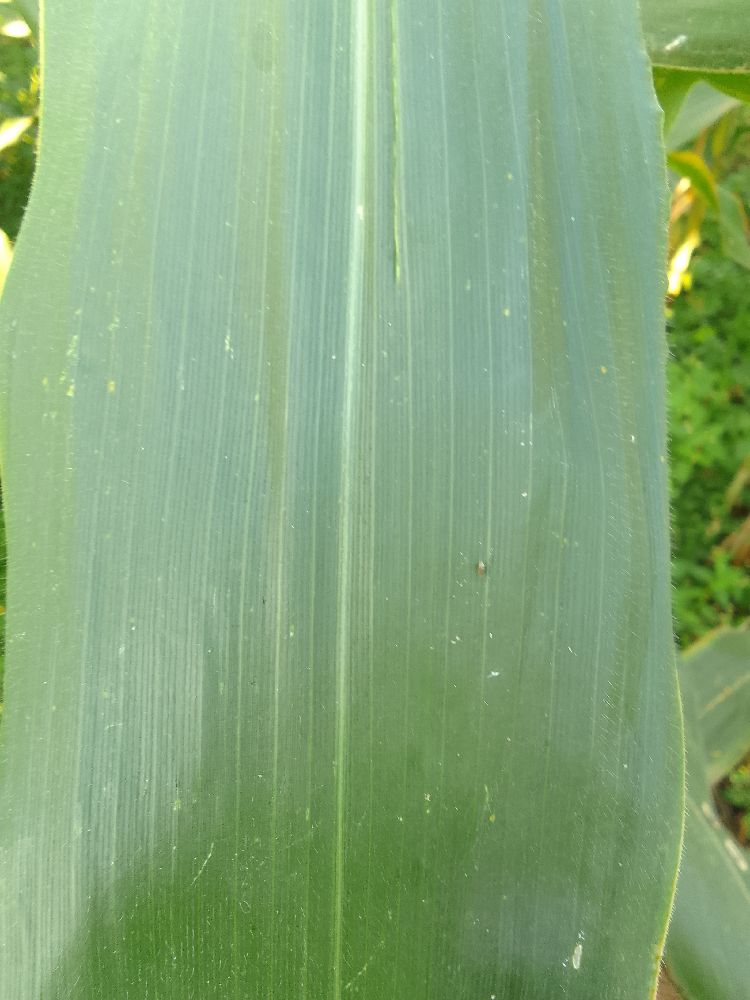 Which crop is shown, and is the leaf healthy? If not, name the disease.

maize, healthy
